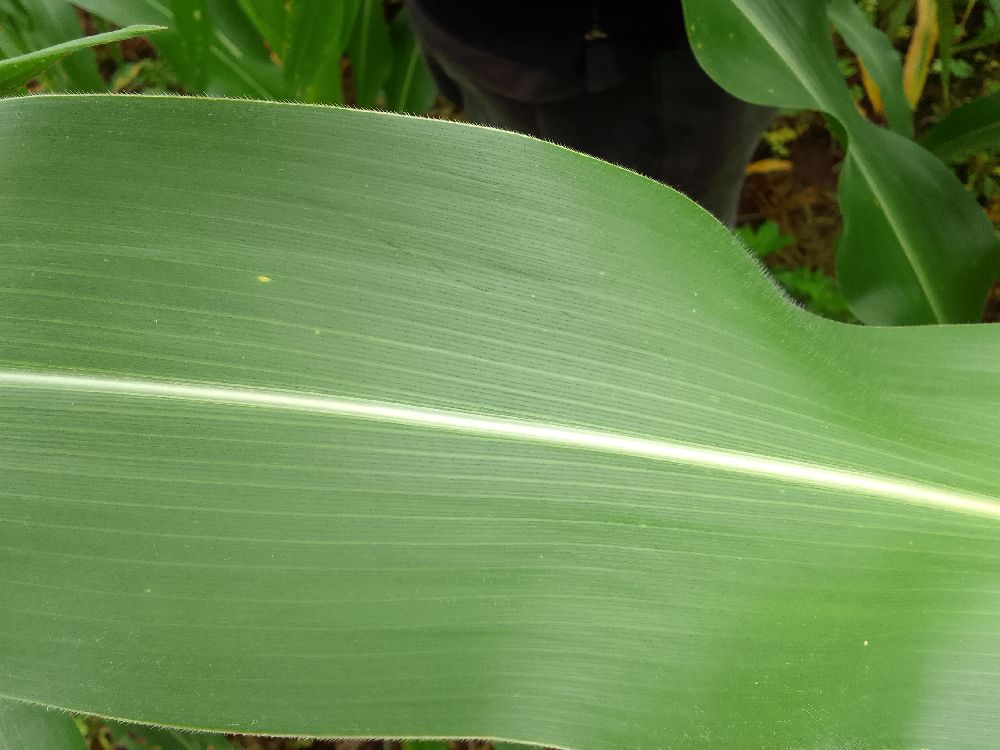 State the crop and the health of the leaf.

maize, healthy
